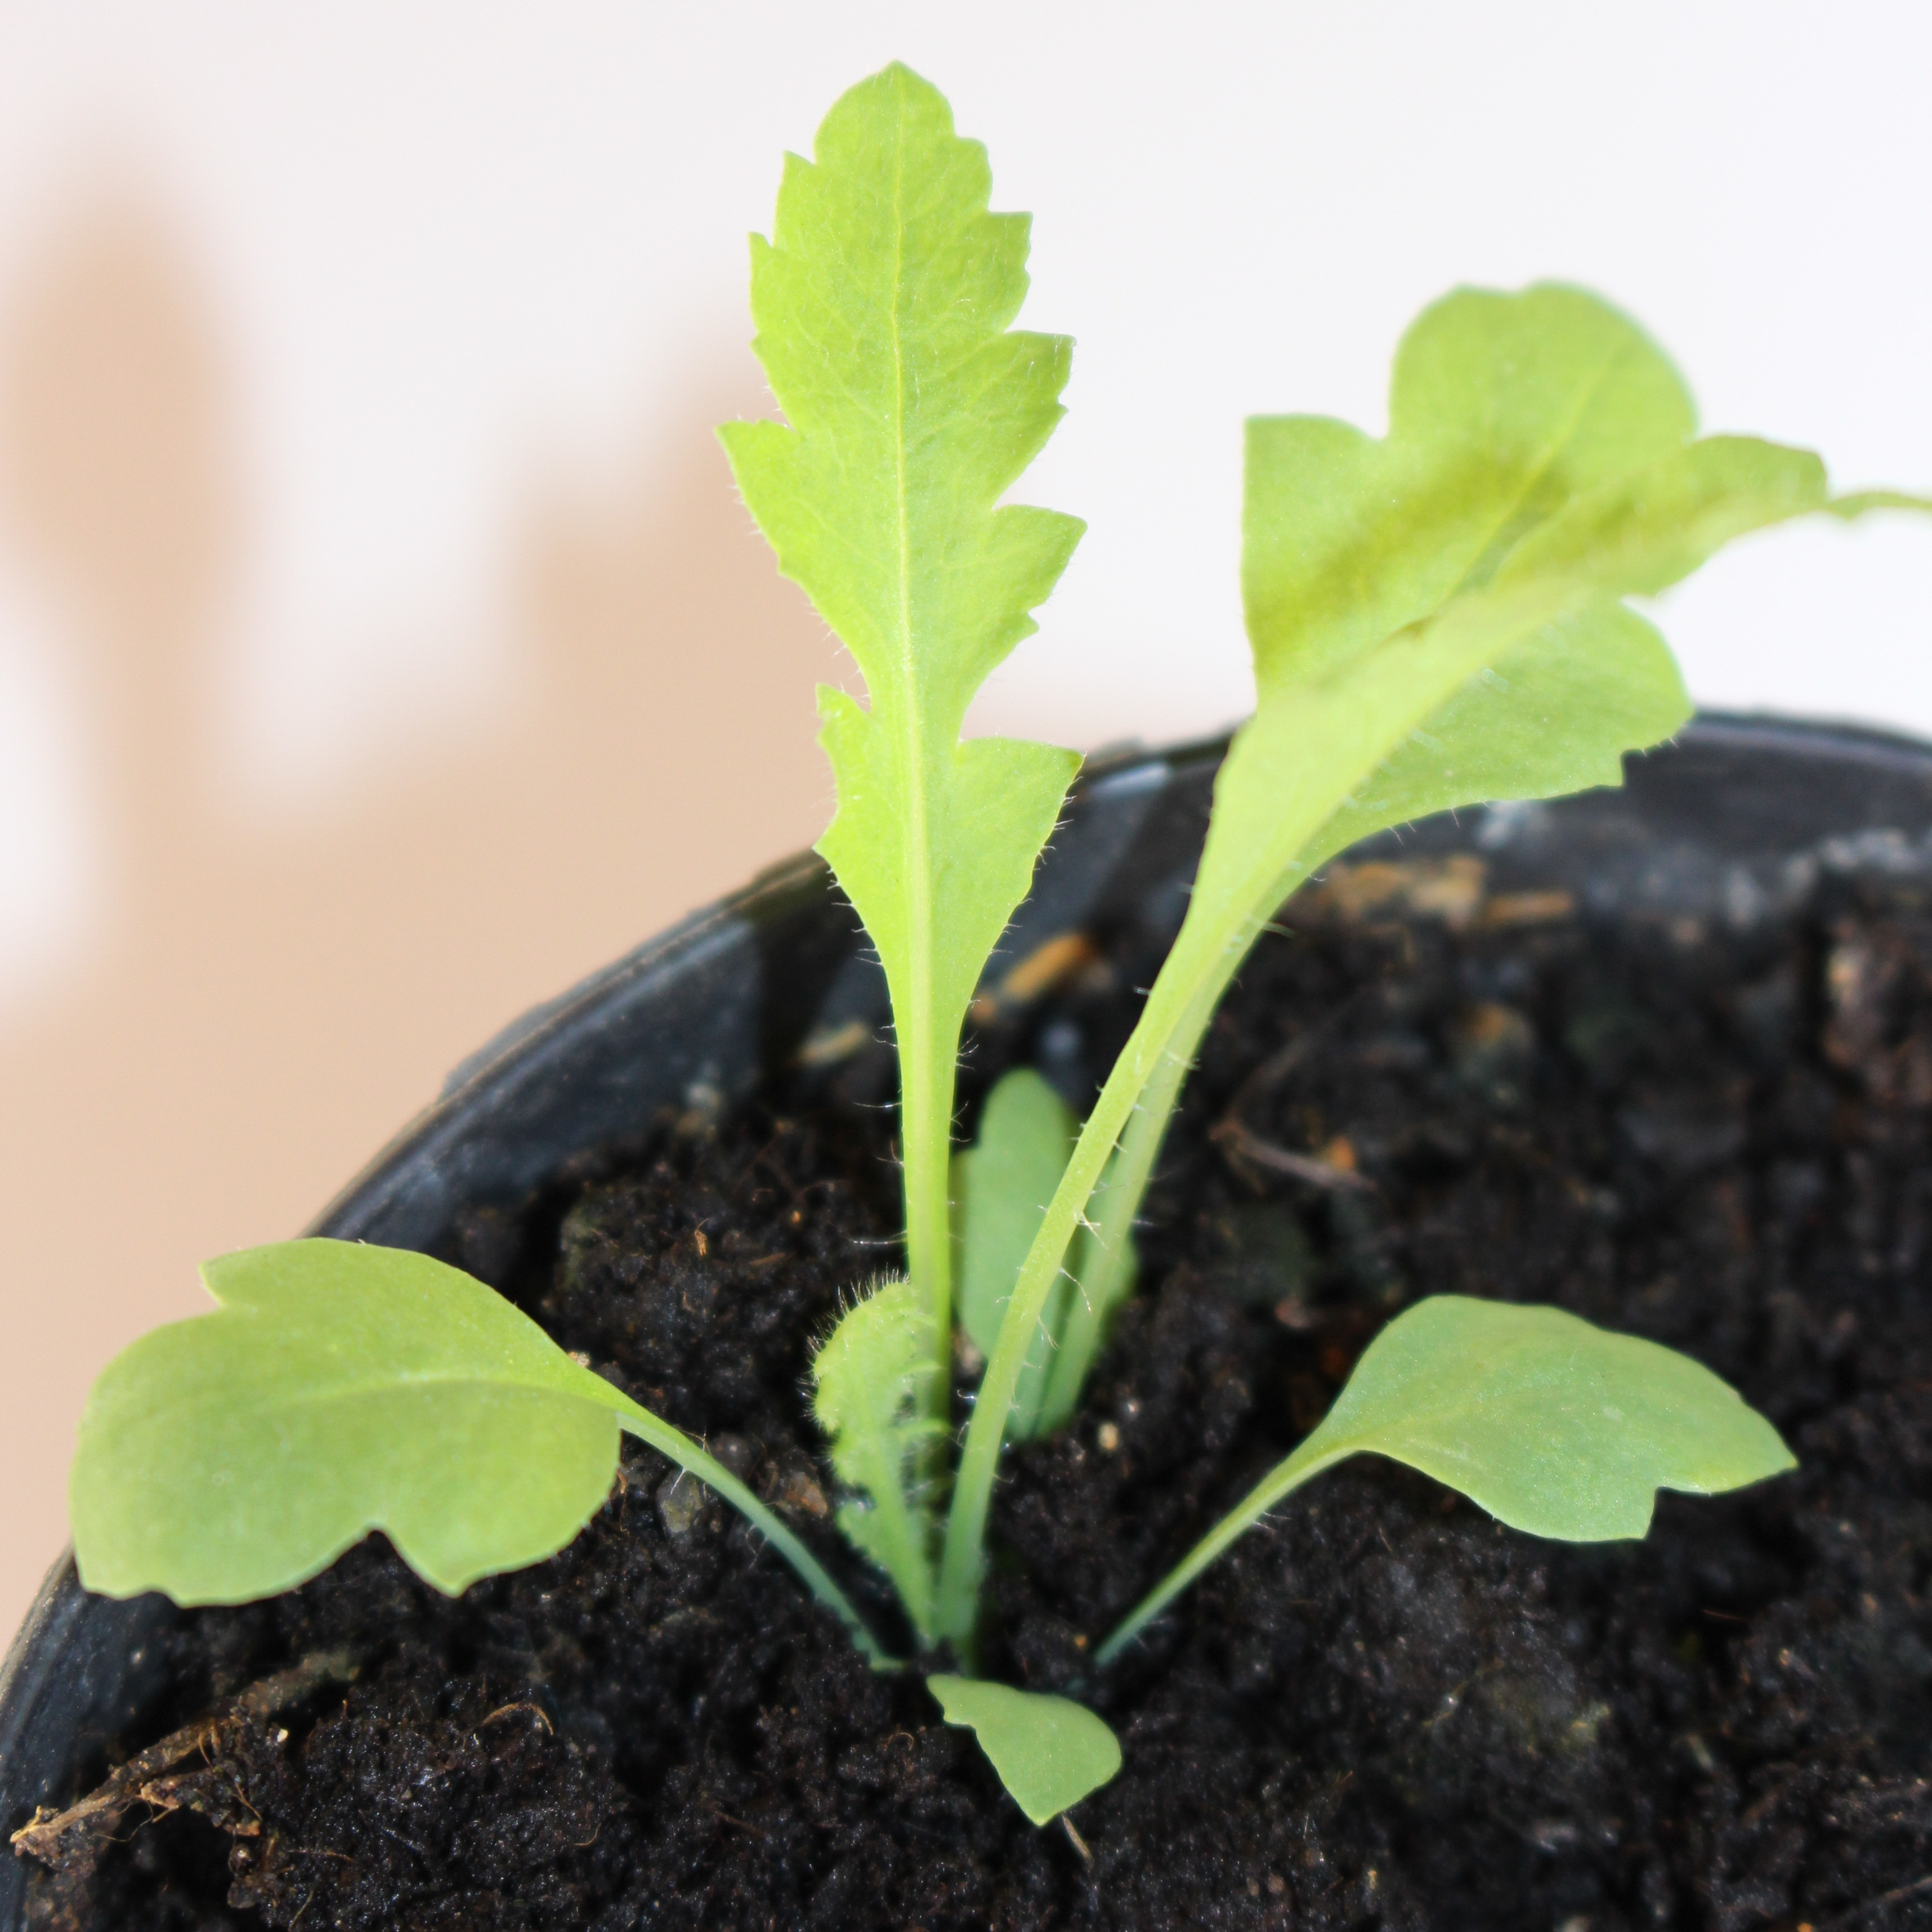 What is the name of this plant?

Papaver rhoeas
